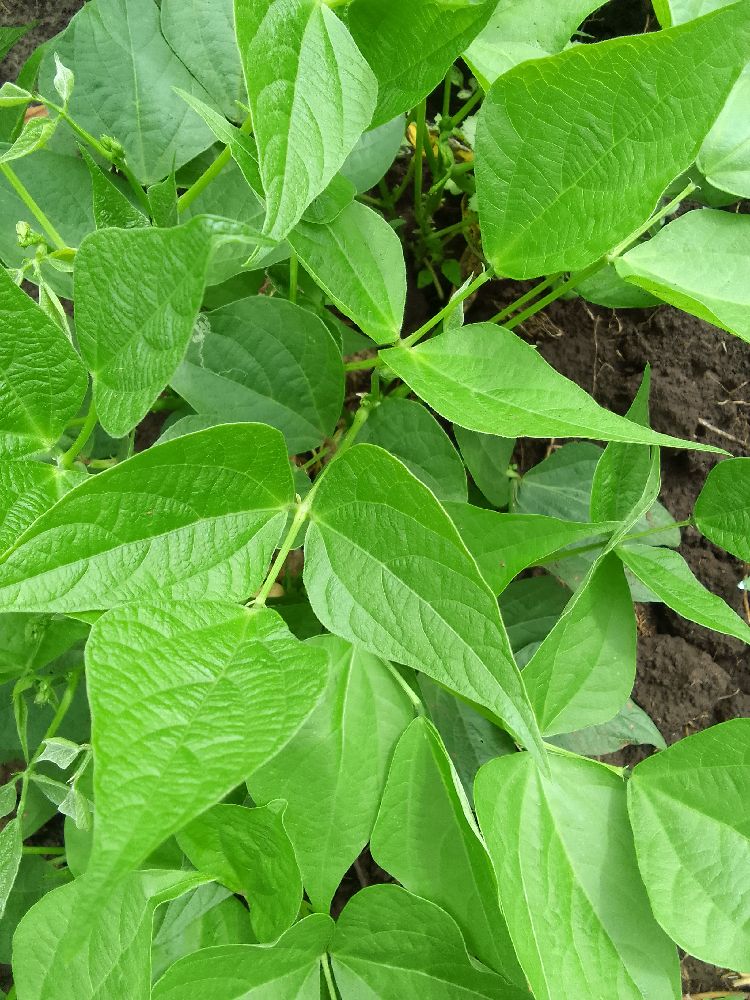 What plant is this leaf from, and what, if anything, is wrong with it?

common bean, healthy
